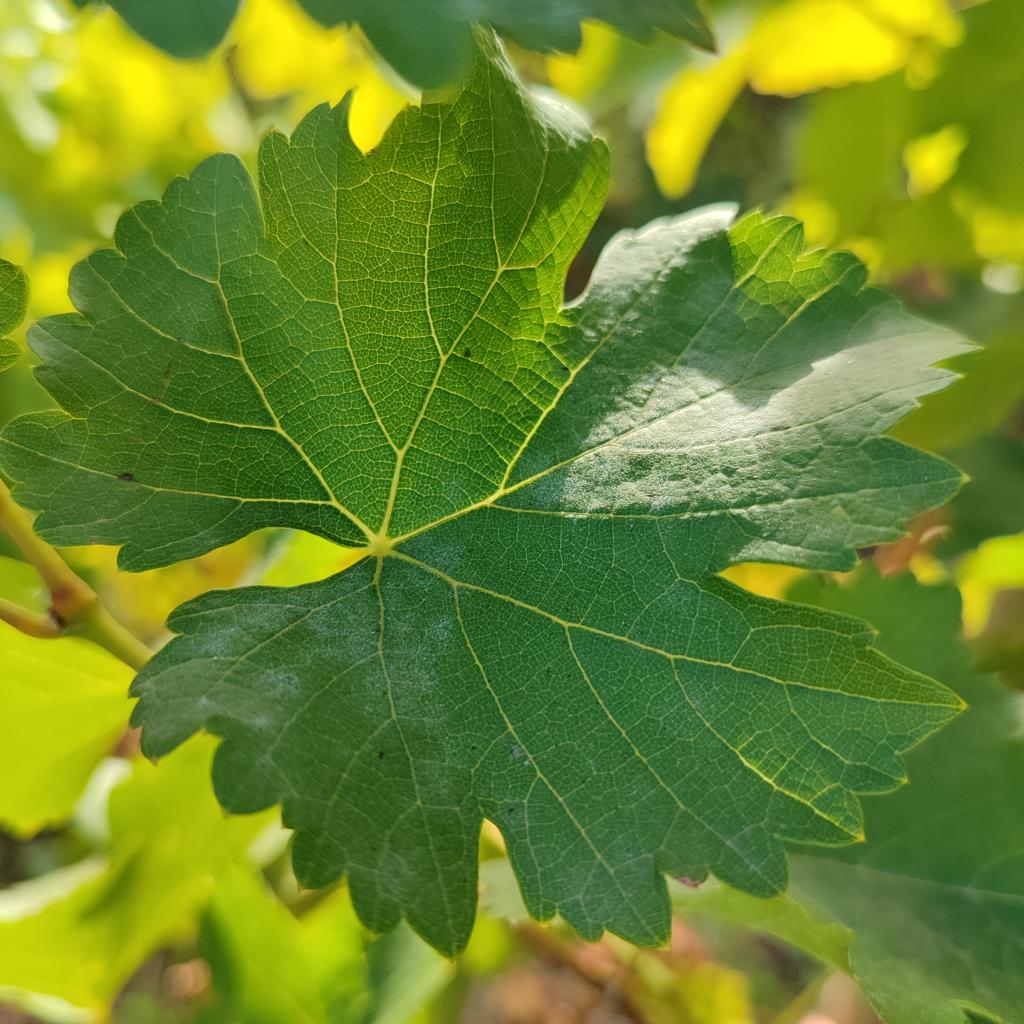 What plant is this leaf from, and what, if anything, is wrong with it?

grapevine, powdery mildew
